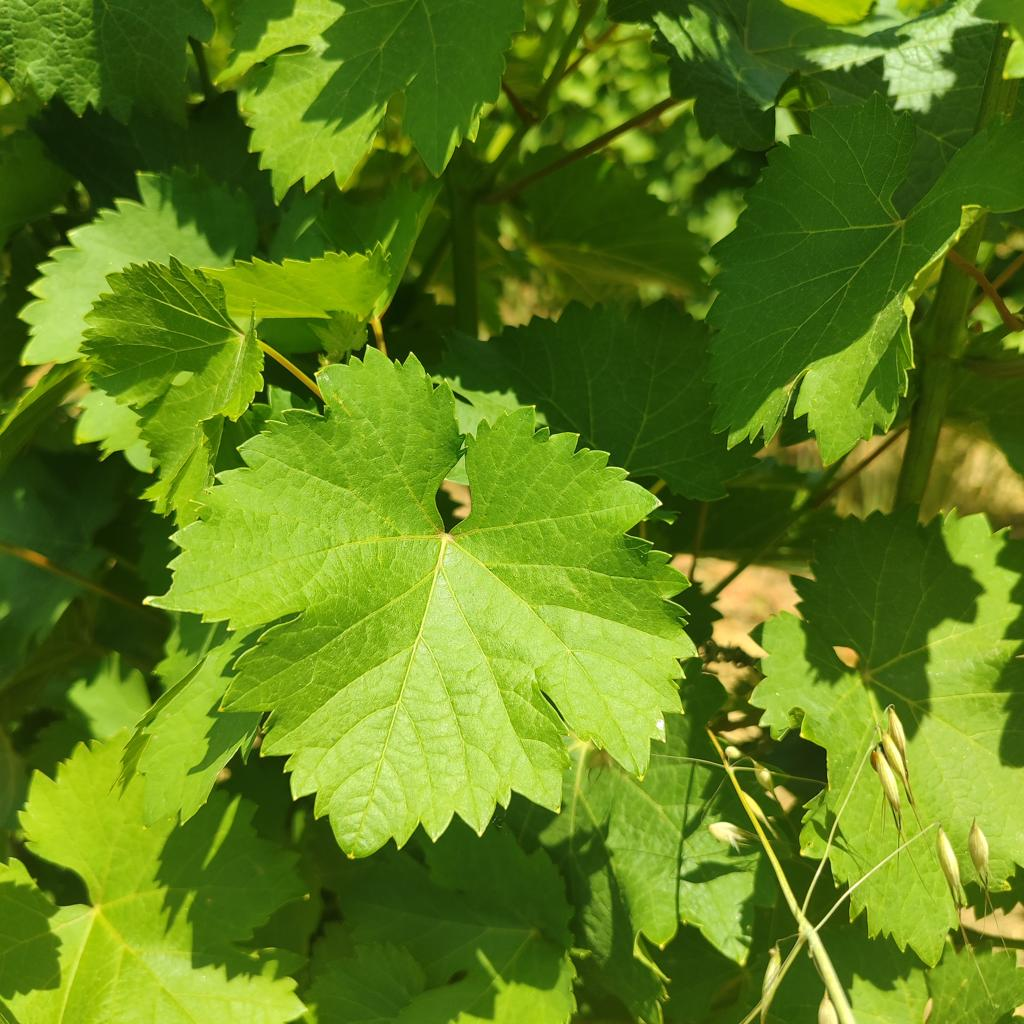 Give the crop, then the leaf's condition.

grapevine, healthy
